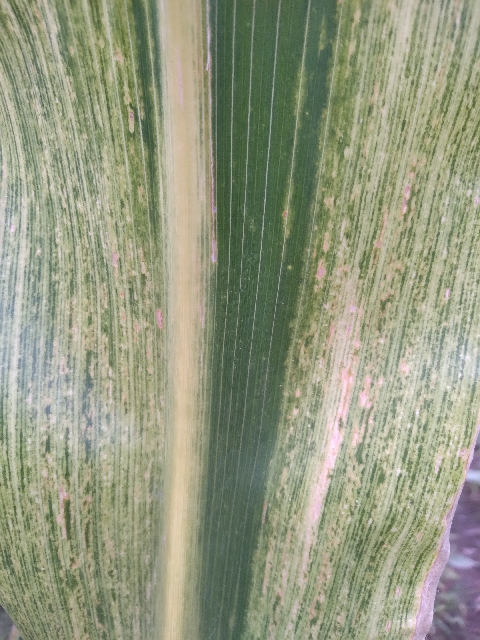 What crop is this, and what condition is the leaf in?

maize, maize streak virus
